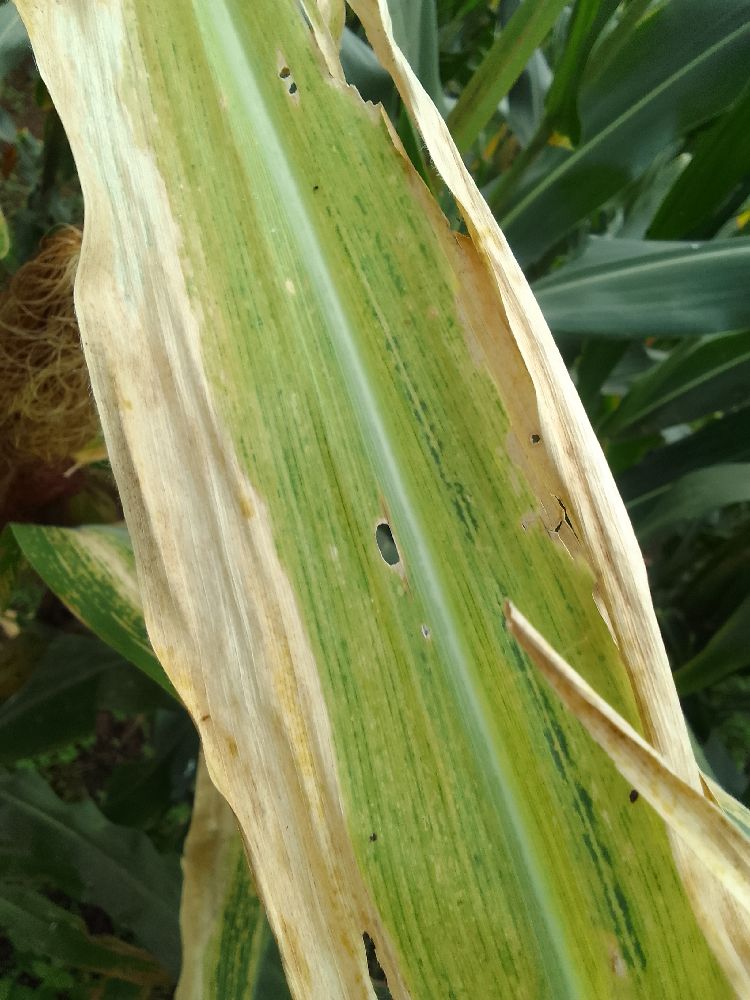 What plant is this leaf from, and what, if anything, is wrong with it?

maize, maize lethal necrosis
